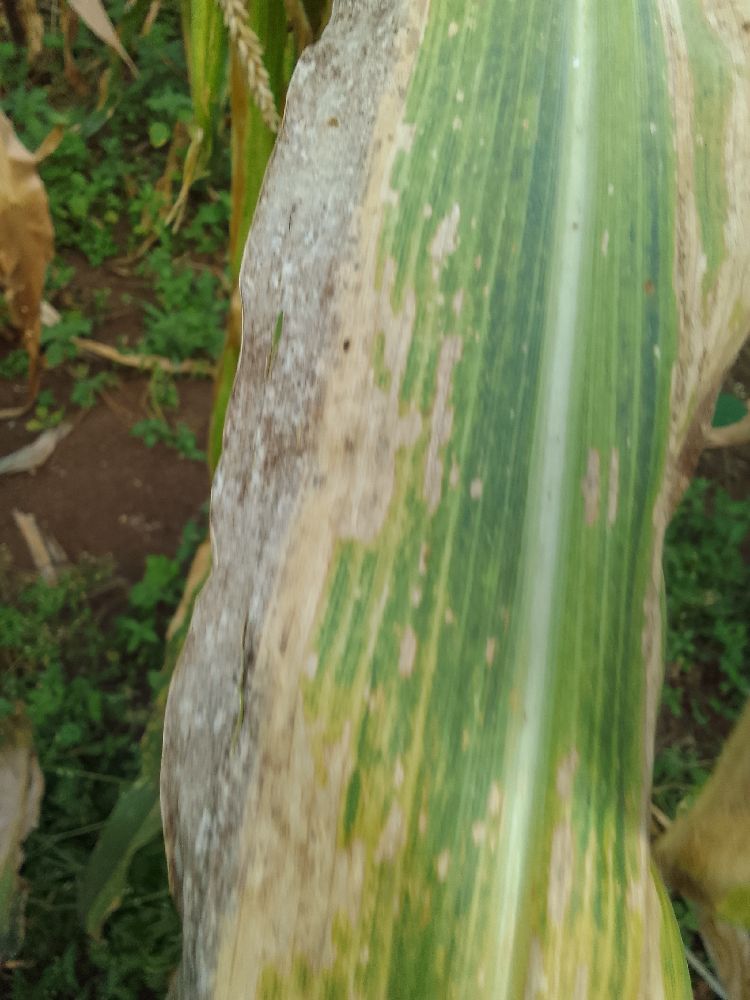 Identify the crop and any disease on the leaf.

maize, maize lethal necrosis
